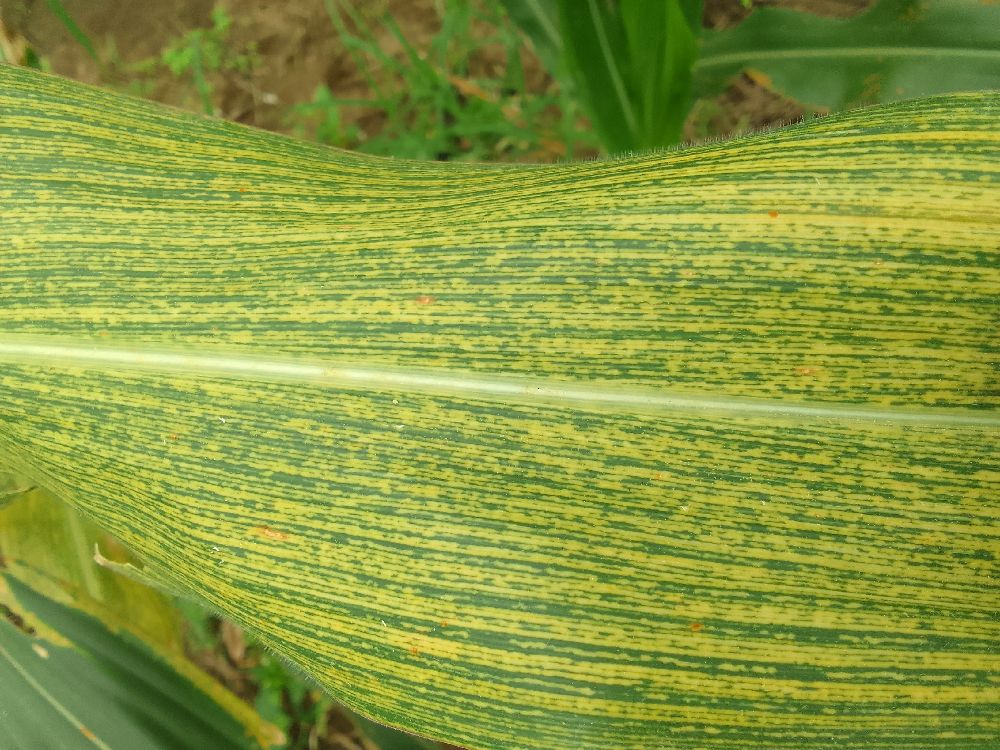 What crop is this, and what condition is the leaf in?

maize, maize streak virus
